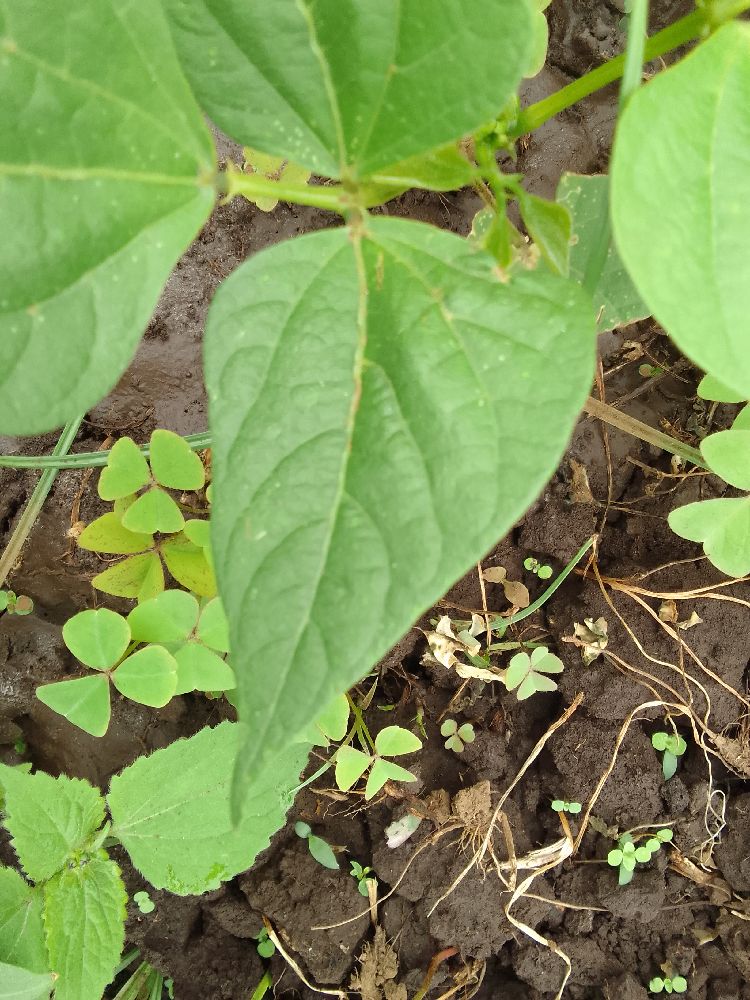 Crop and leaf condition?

common bean, healthy
